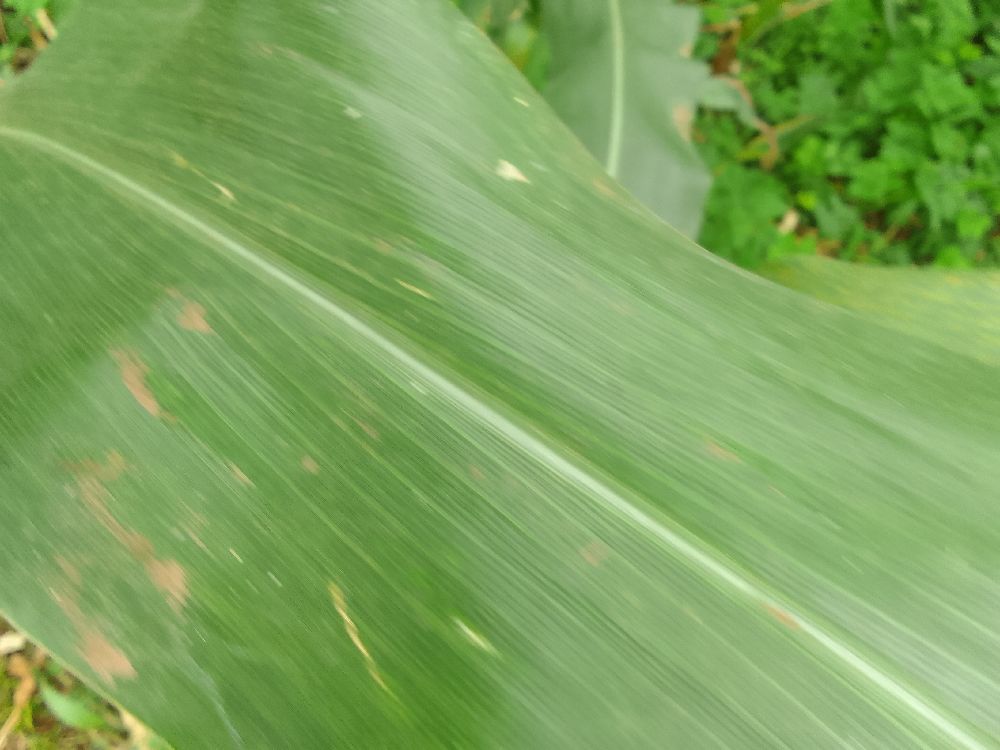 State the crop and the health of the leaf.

maize, healthy
